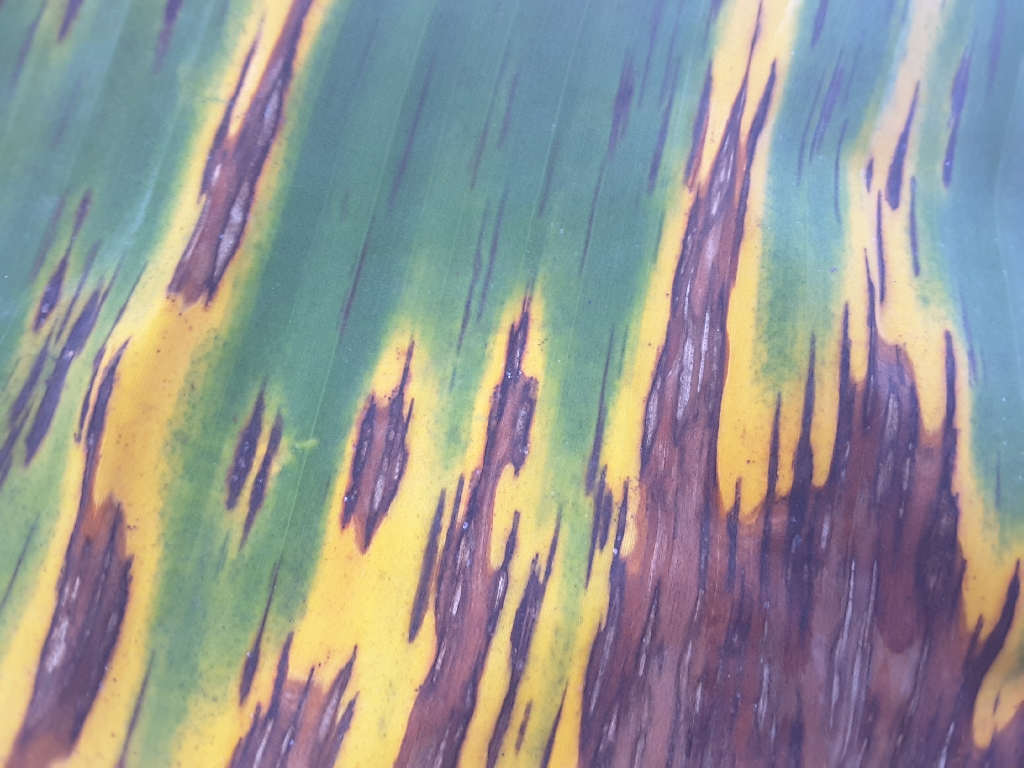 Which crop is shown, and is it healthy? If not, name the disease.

banana, black sigatoka
